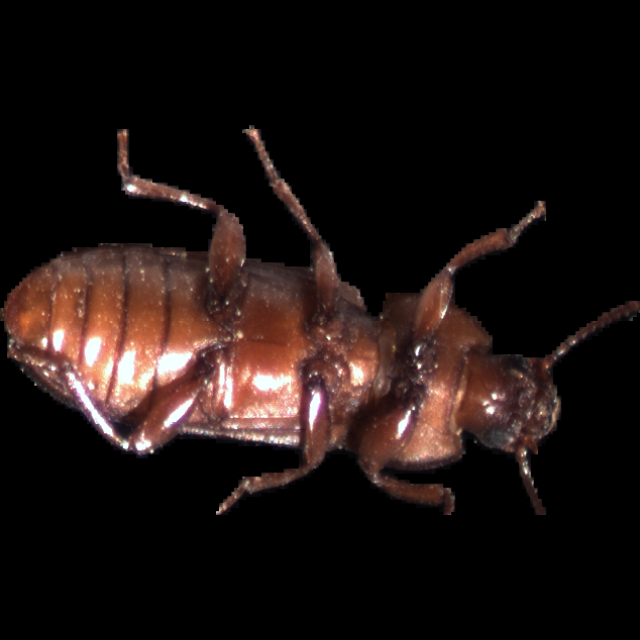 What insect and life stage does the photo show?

mealworm beetle
